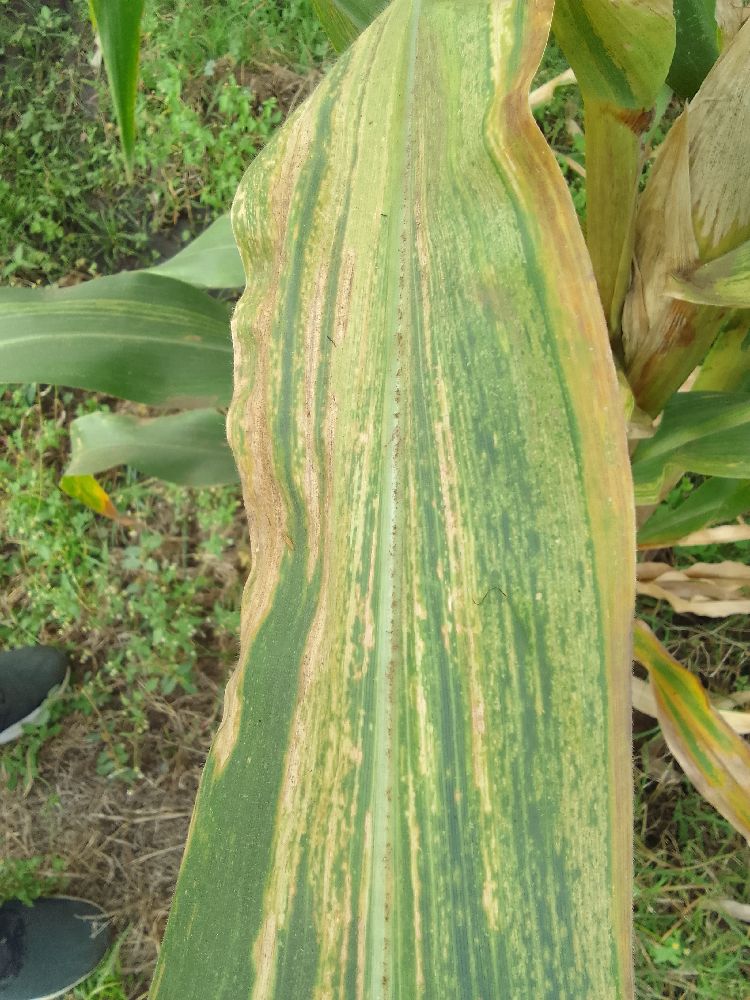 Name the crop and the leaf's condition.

maize, maize lethal necrosis
